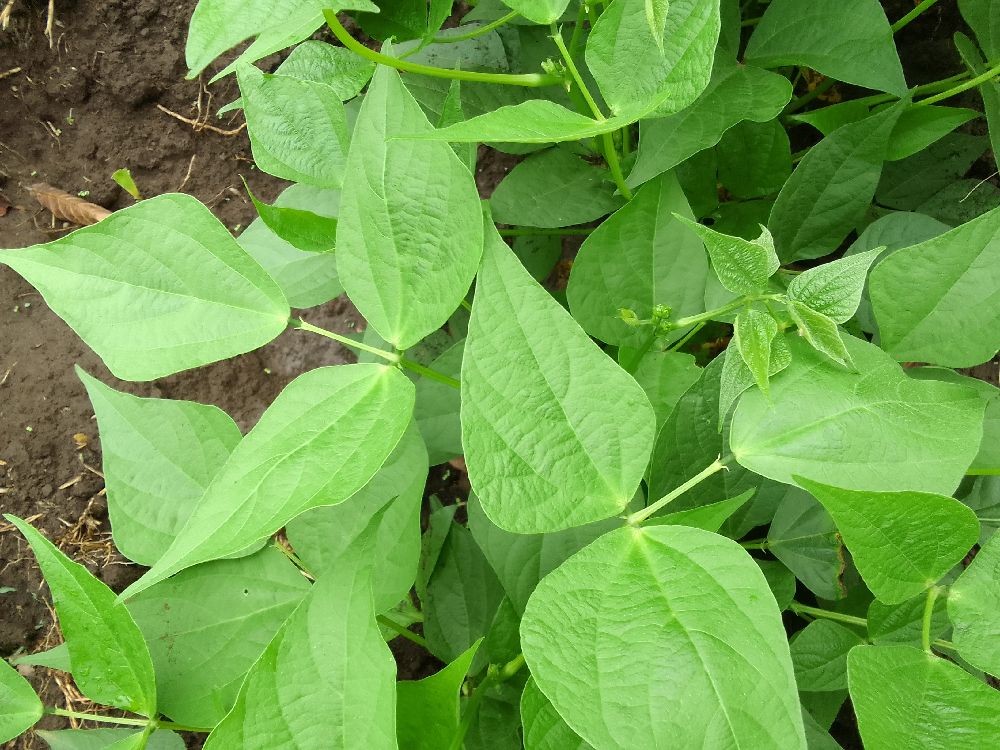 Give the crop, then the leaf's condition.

common bean, healthy
